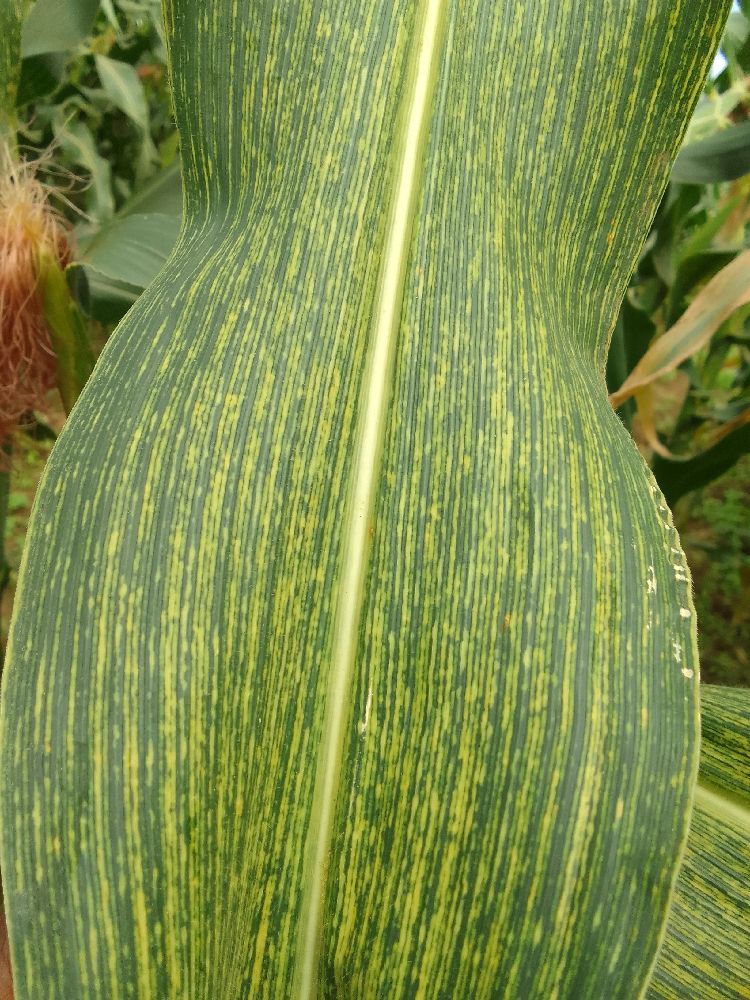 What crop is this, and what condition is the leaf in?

maize, maize streak virus
